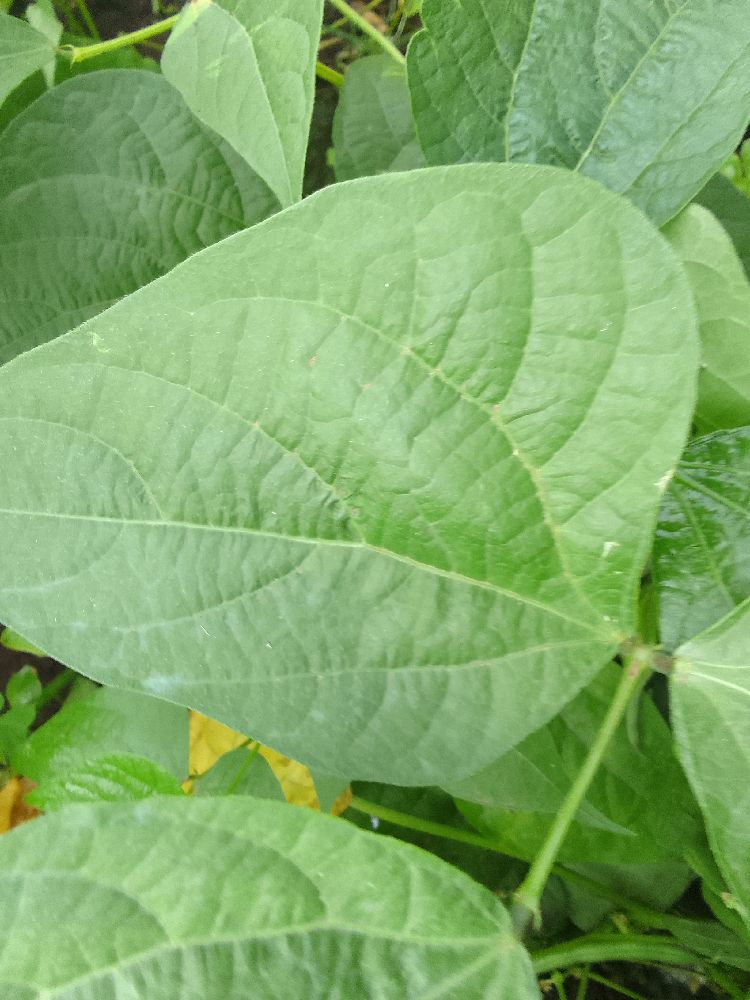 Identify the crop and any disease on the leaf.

common bean, healthy
